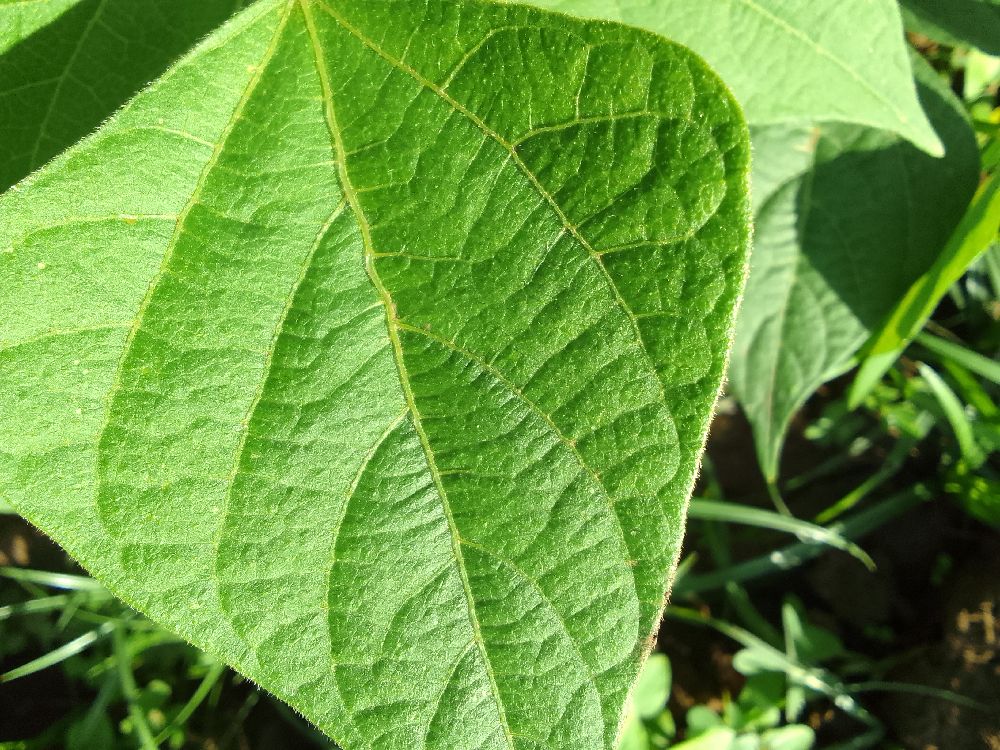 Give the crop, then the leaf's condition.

common bean, healthy
